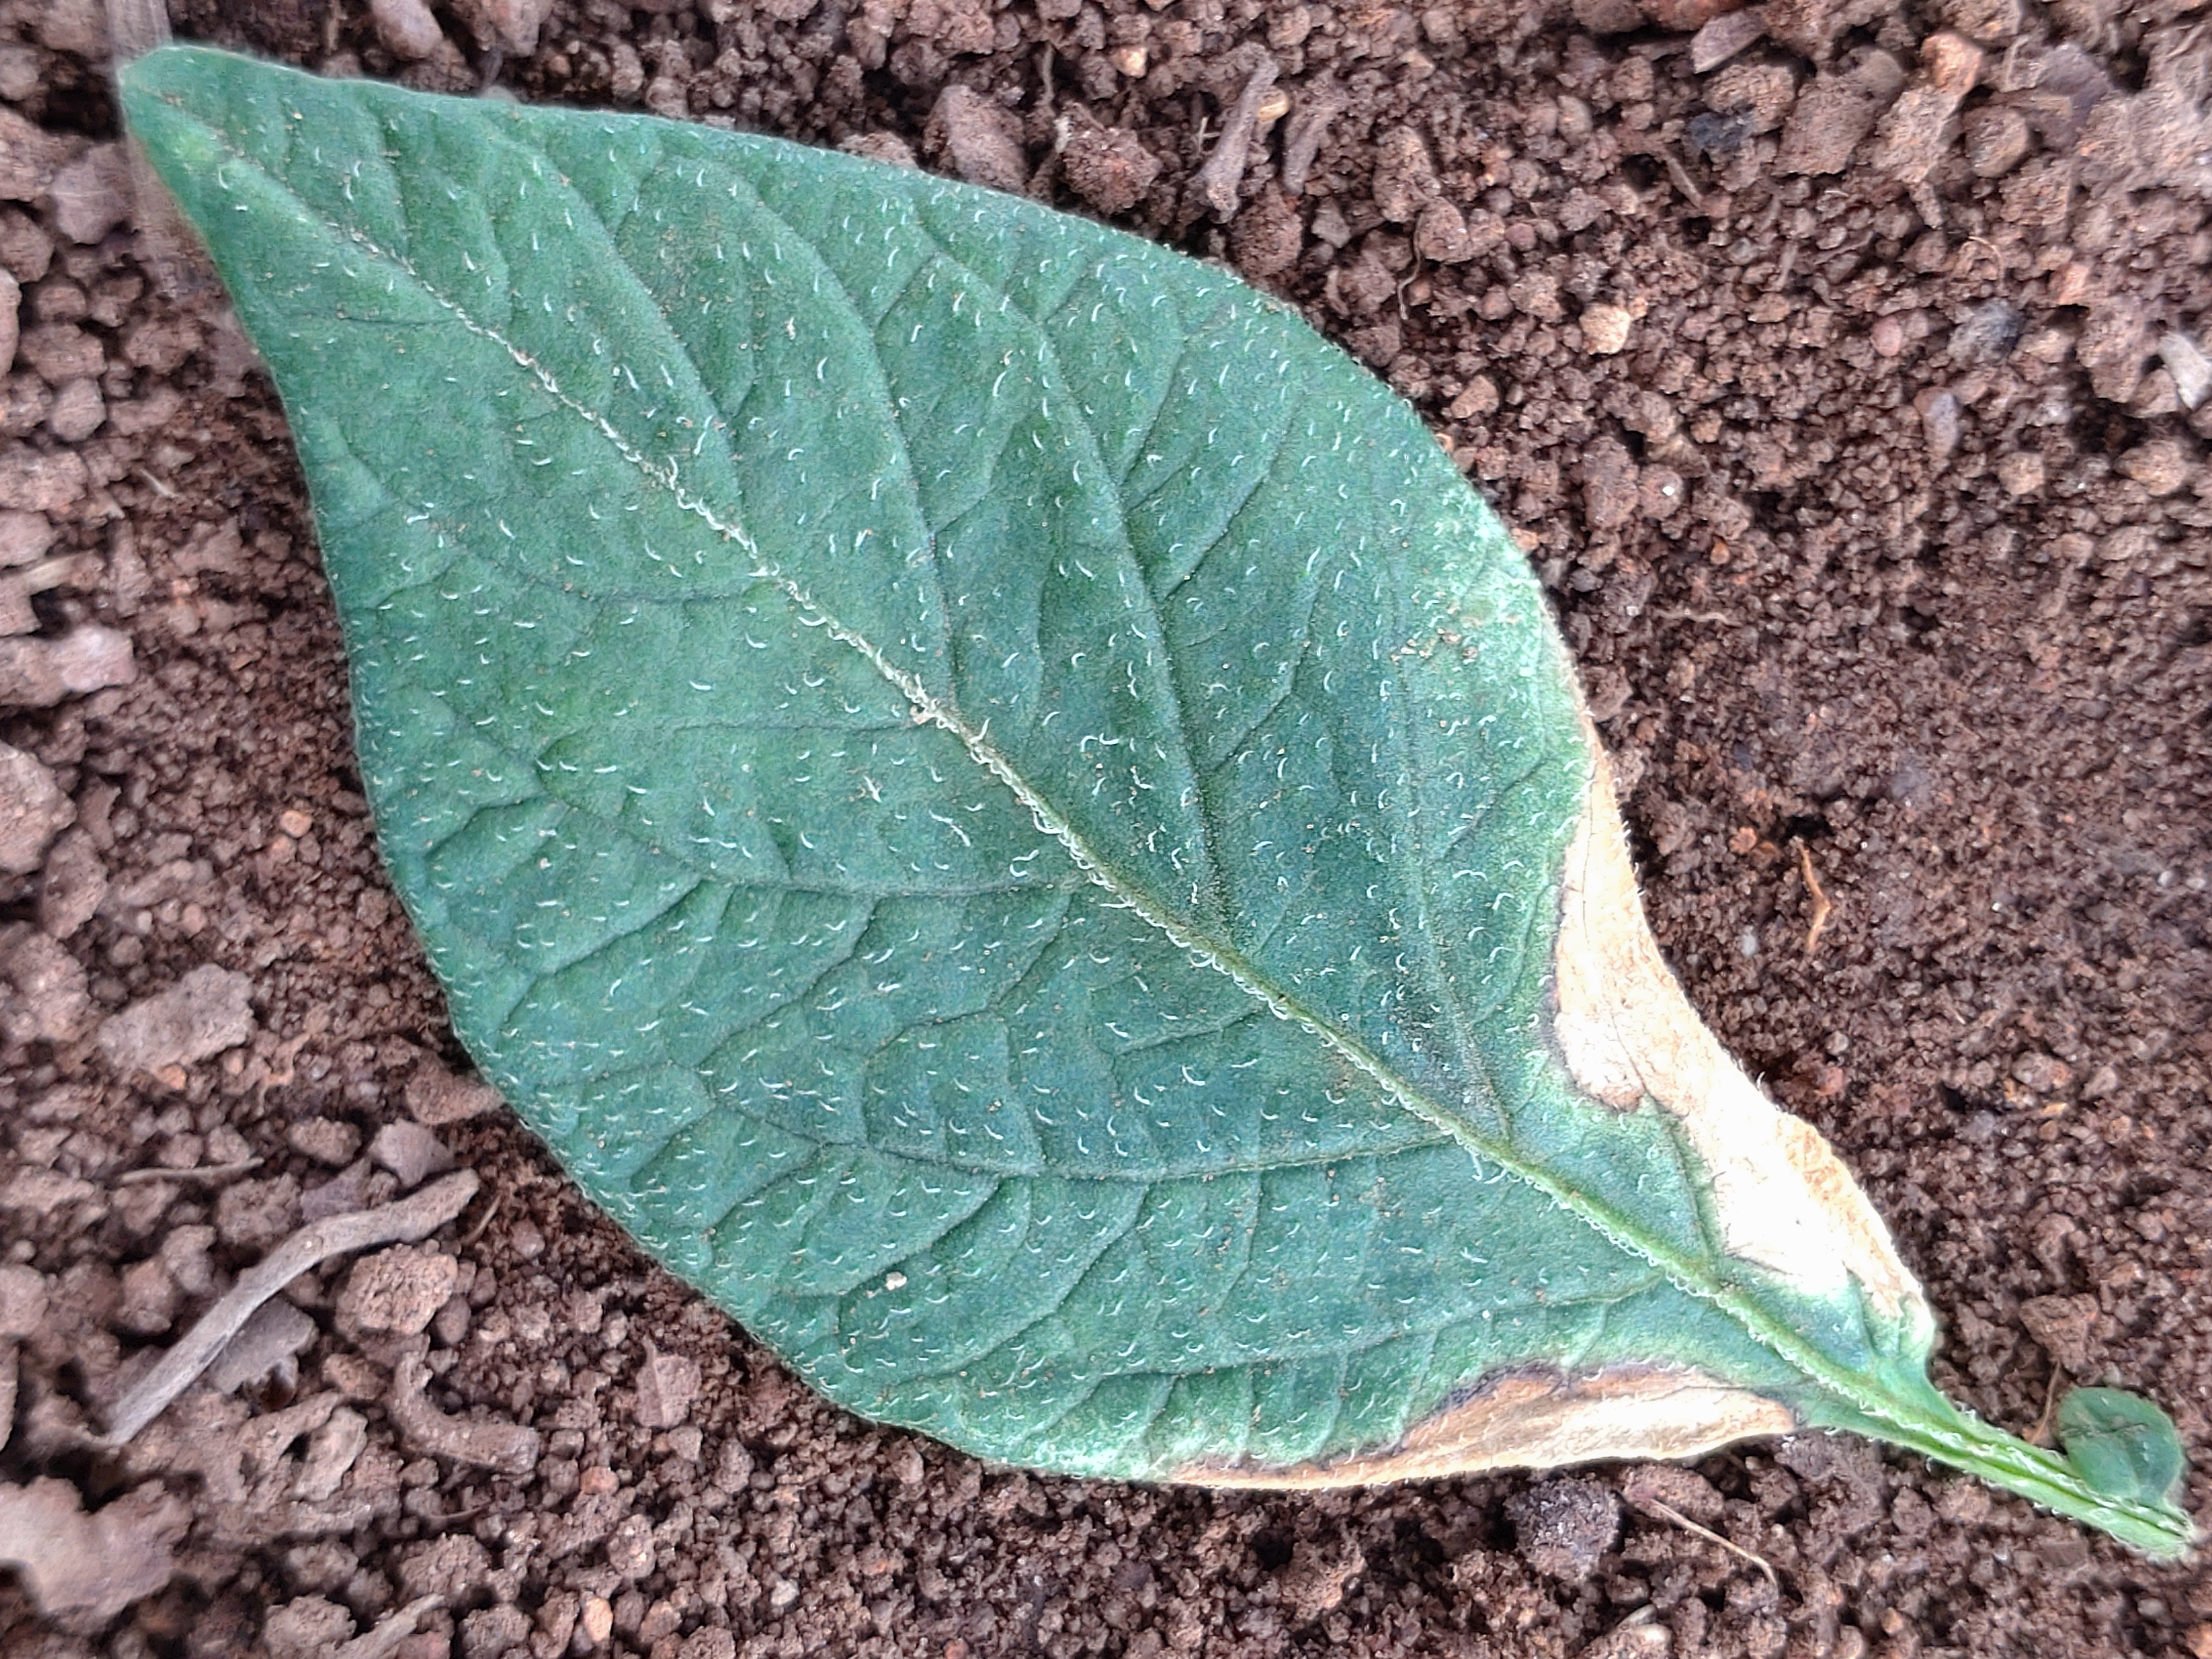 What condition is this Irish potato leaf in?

early blight
